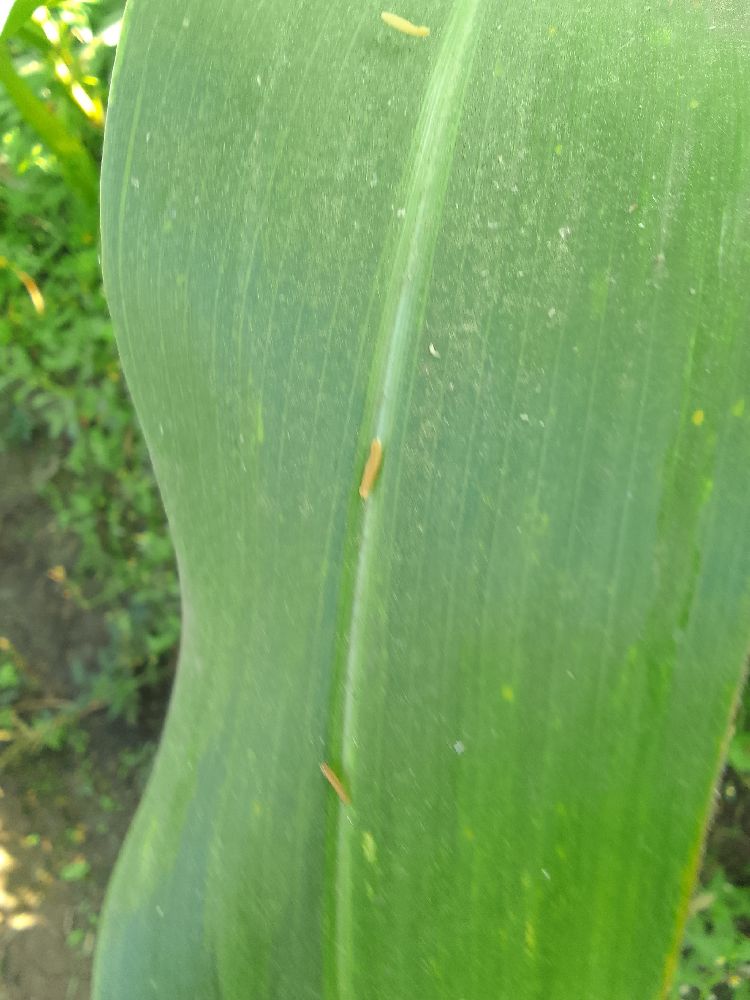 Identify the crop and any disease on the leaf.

maize, healthy
